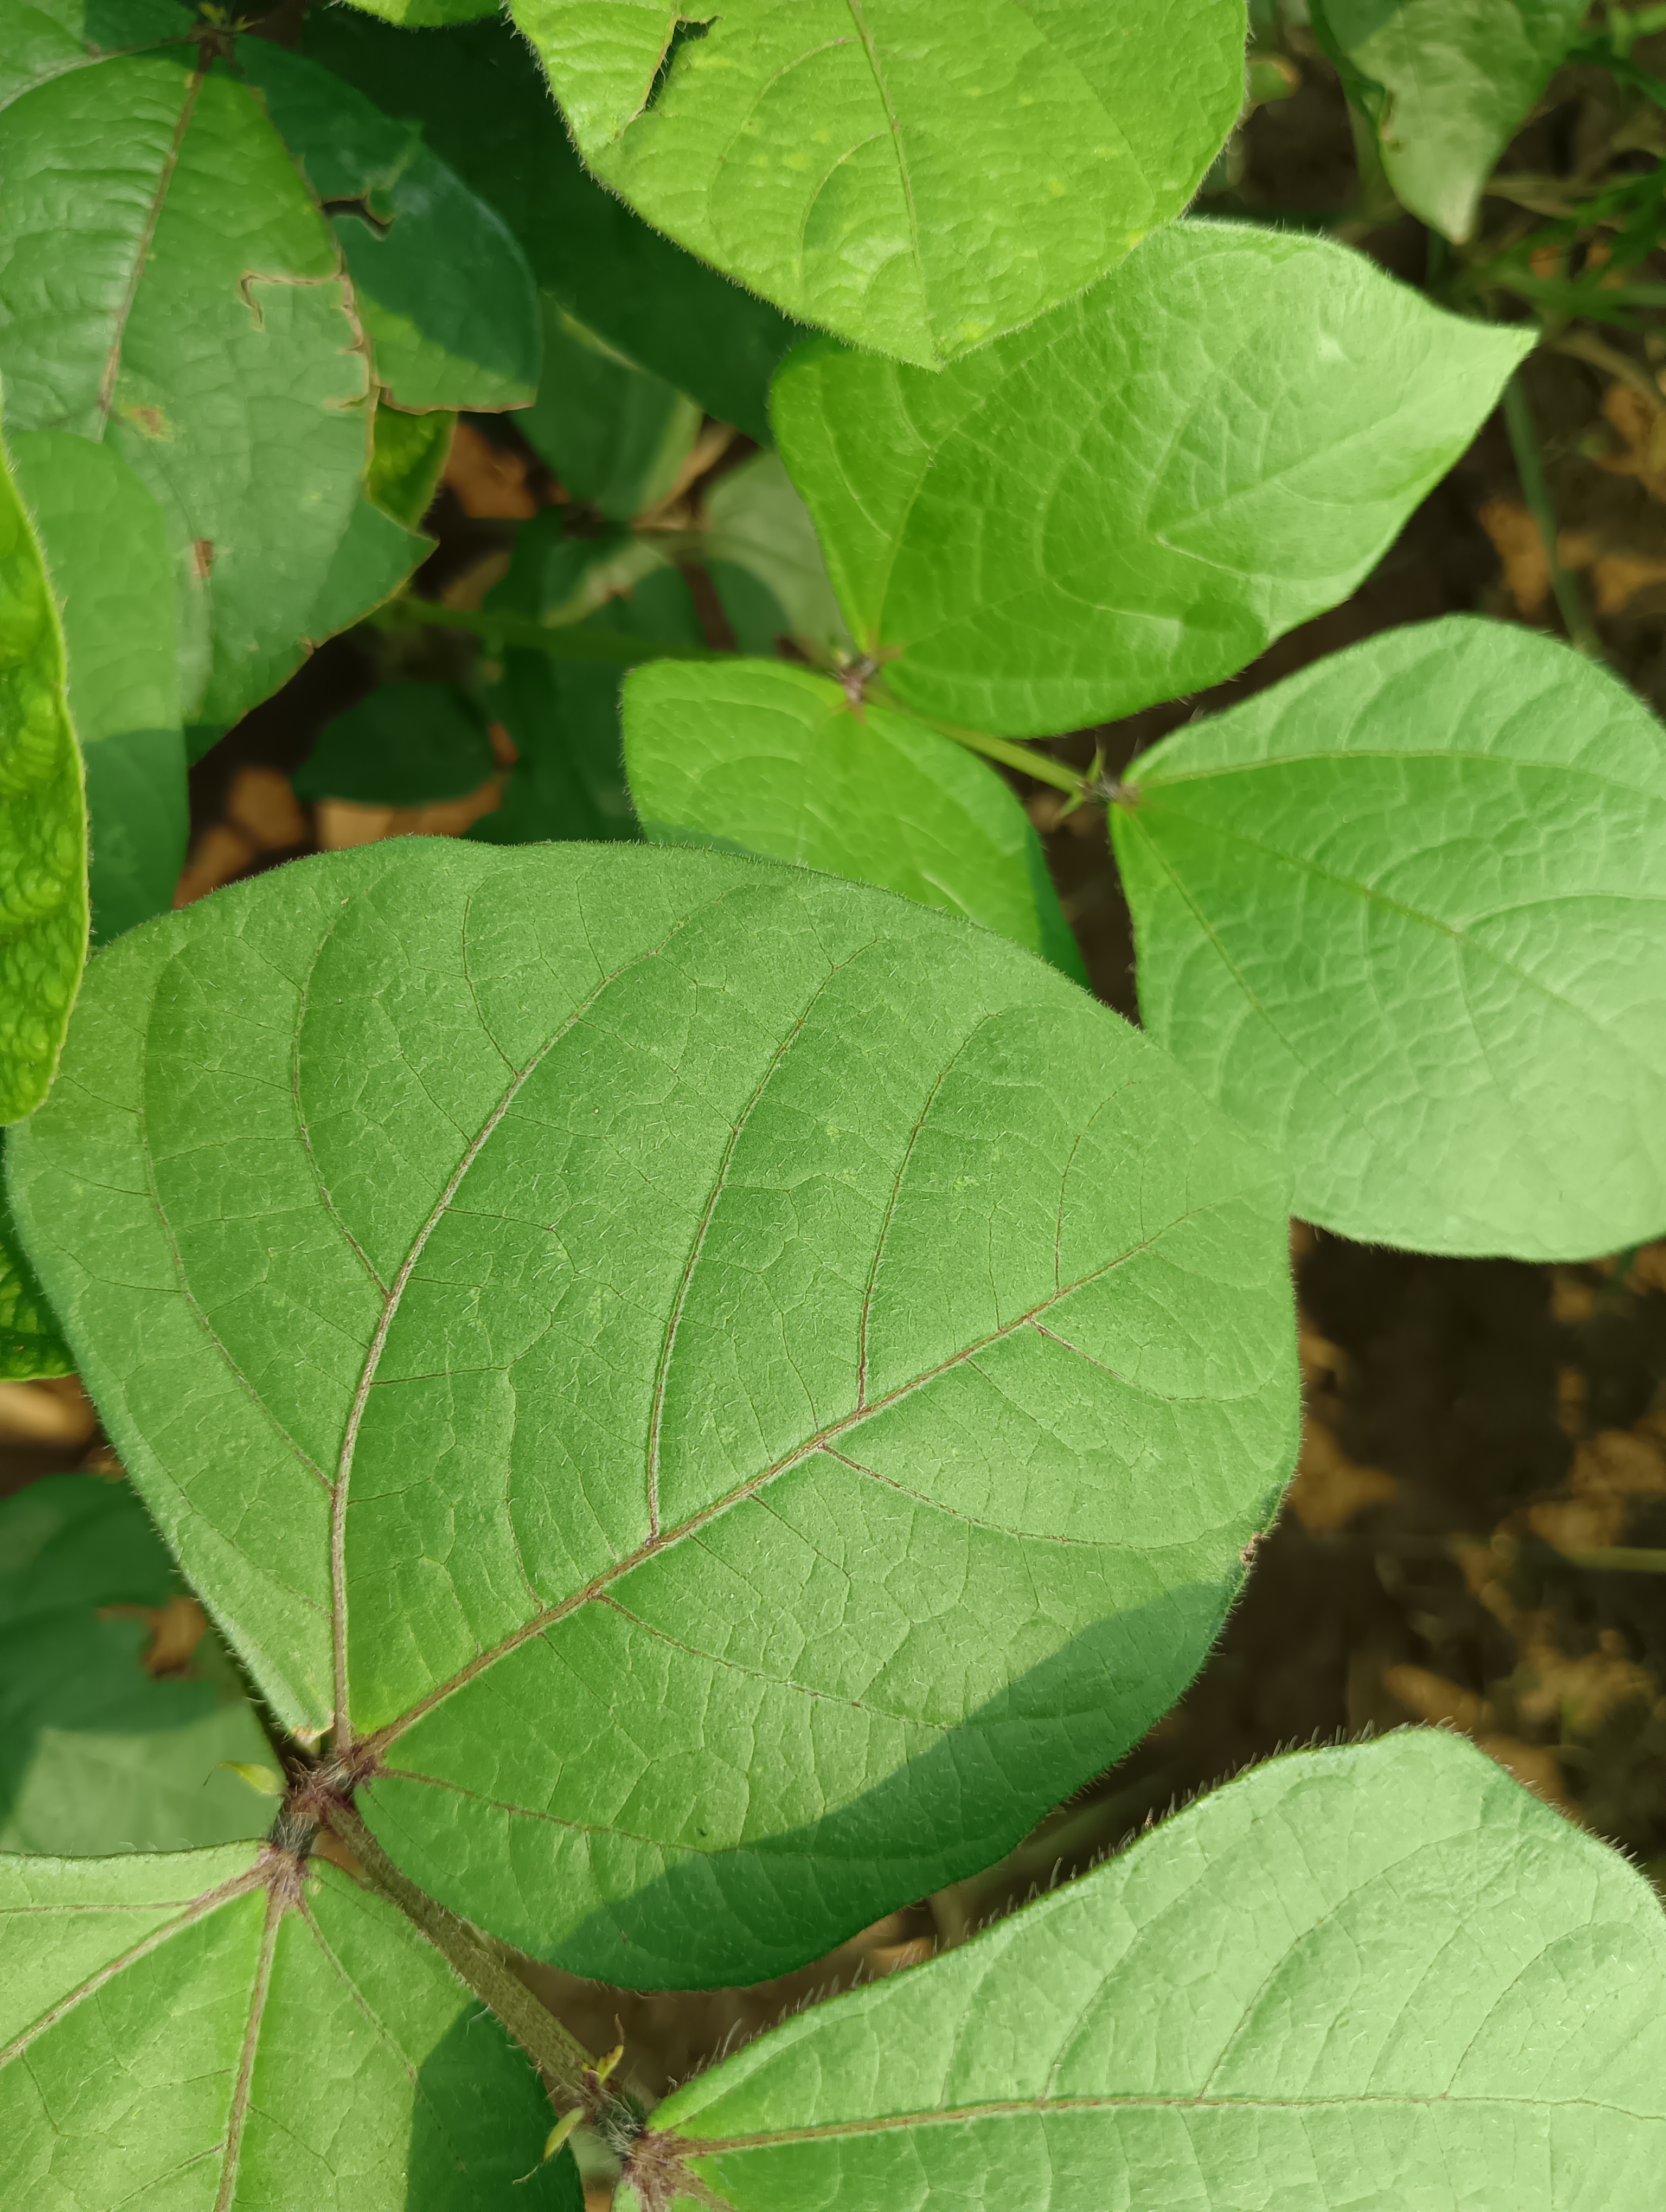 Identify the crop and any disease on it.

mungbean, healthy
